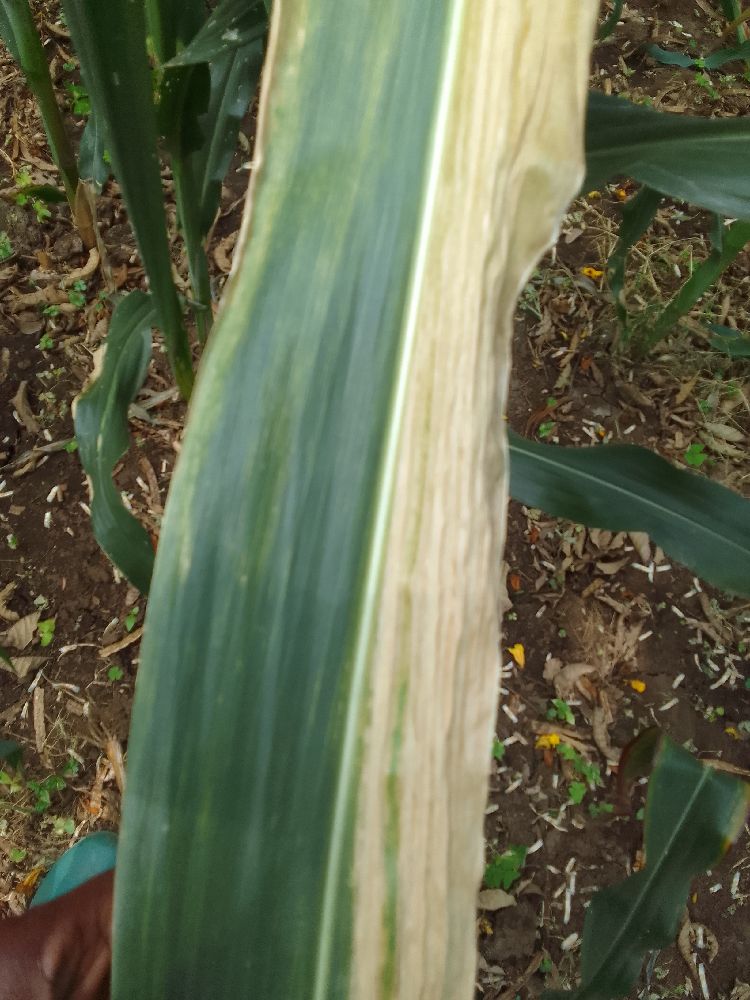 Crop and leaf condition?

maize, maize lethal necrosis
